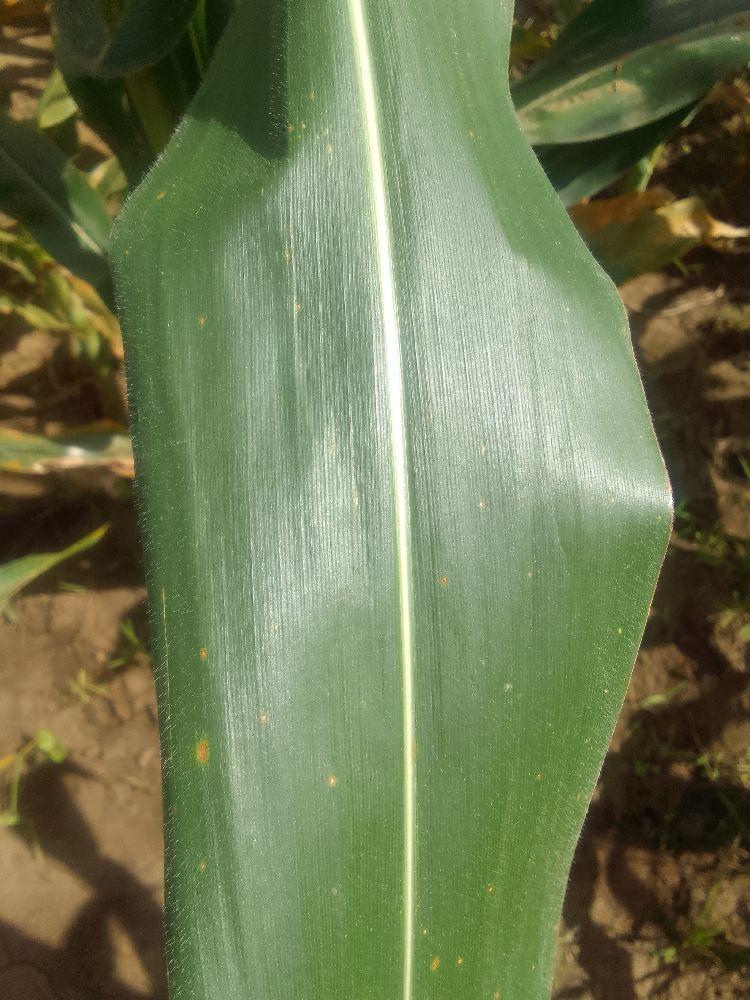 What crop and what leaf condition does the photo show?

maize, healthy
